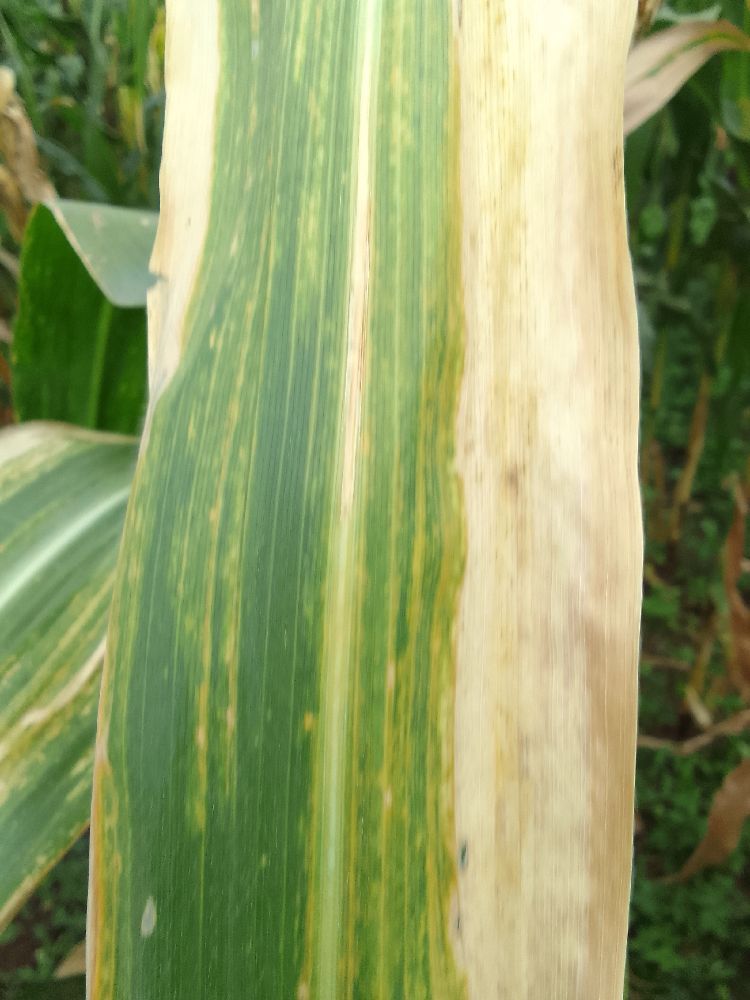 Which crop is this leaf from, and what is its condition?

maize, maize lethal necrosis
